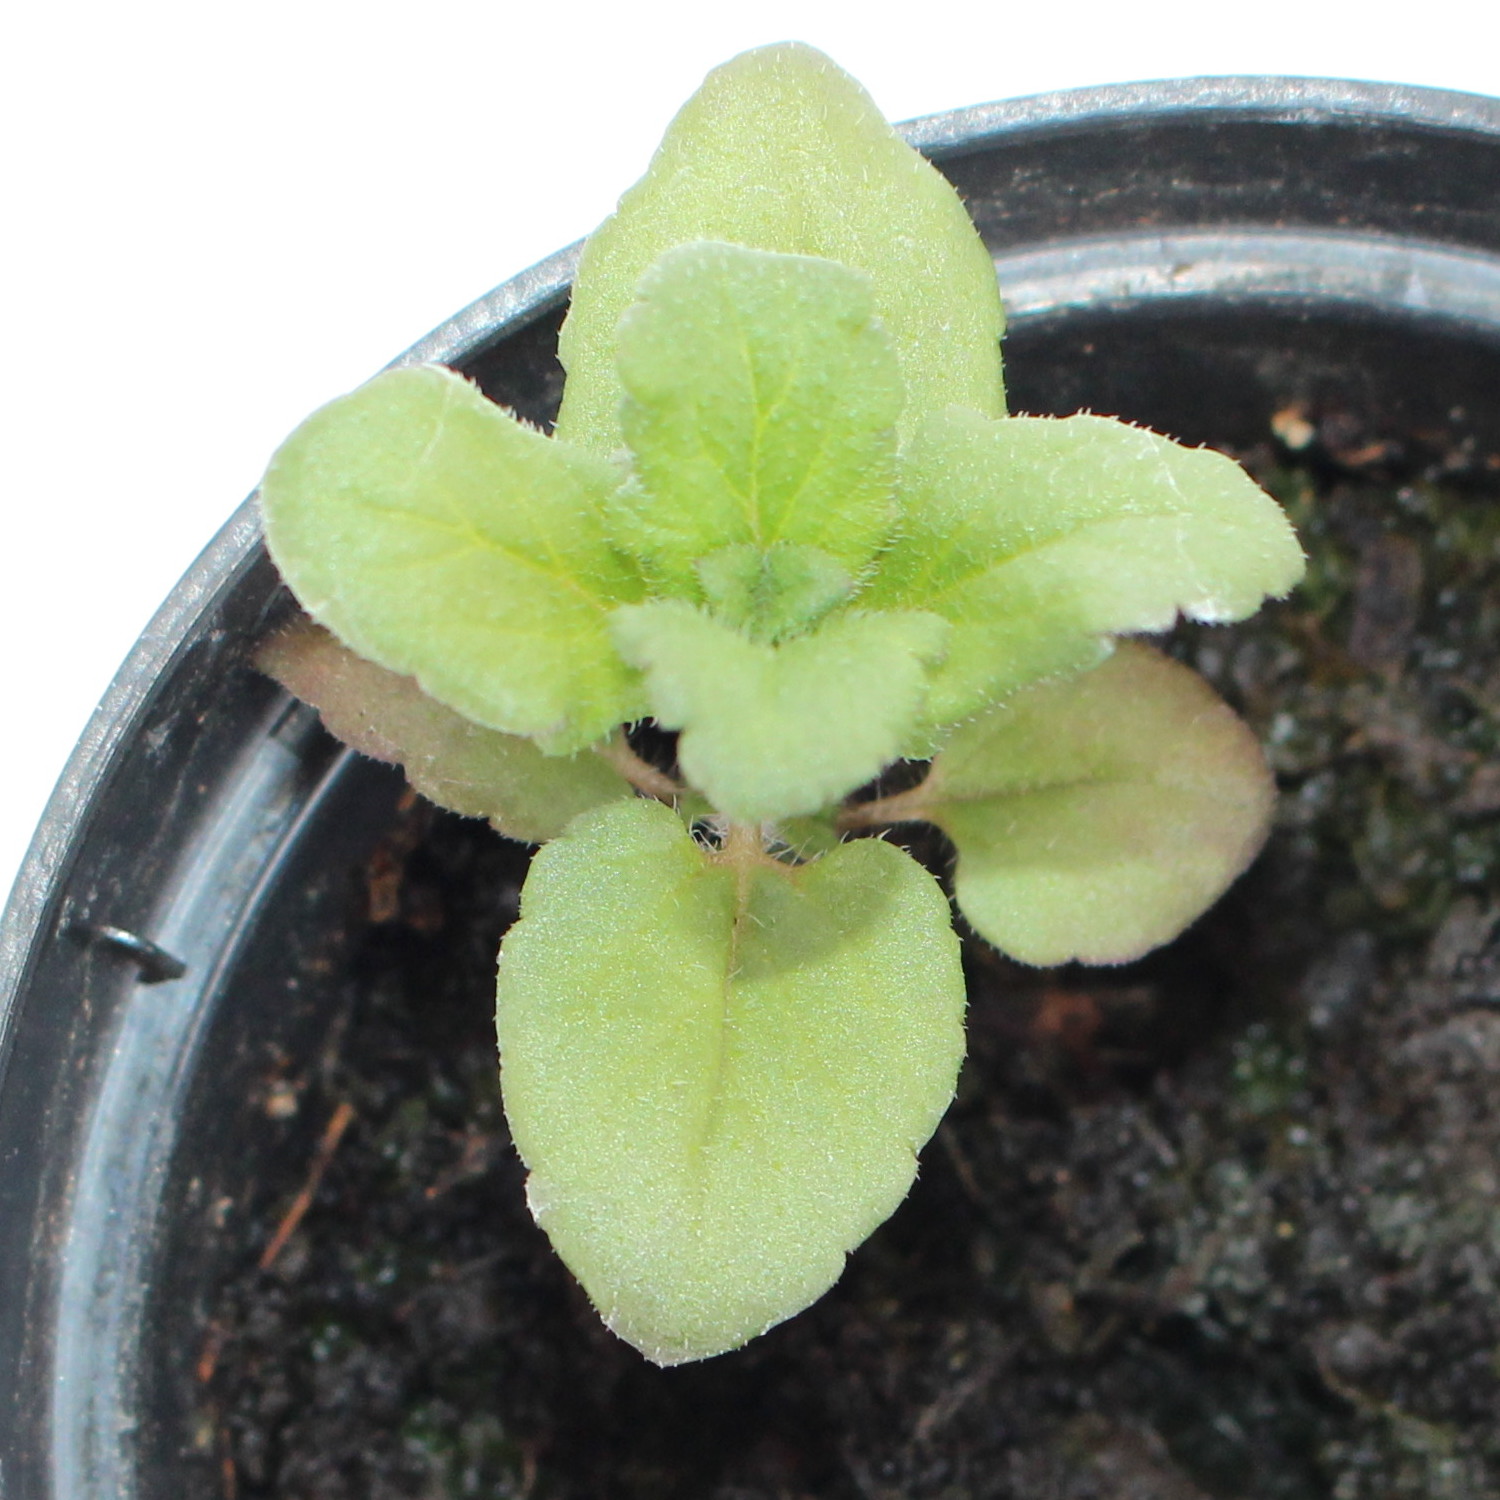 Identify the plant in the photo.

Veronica persica
